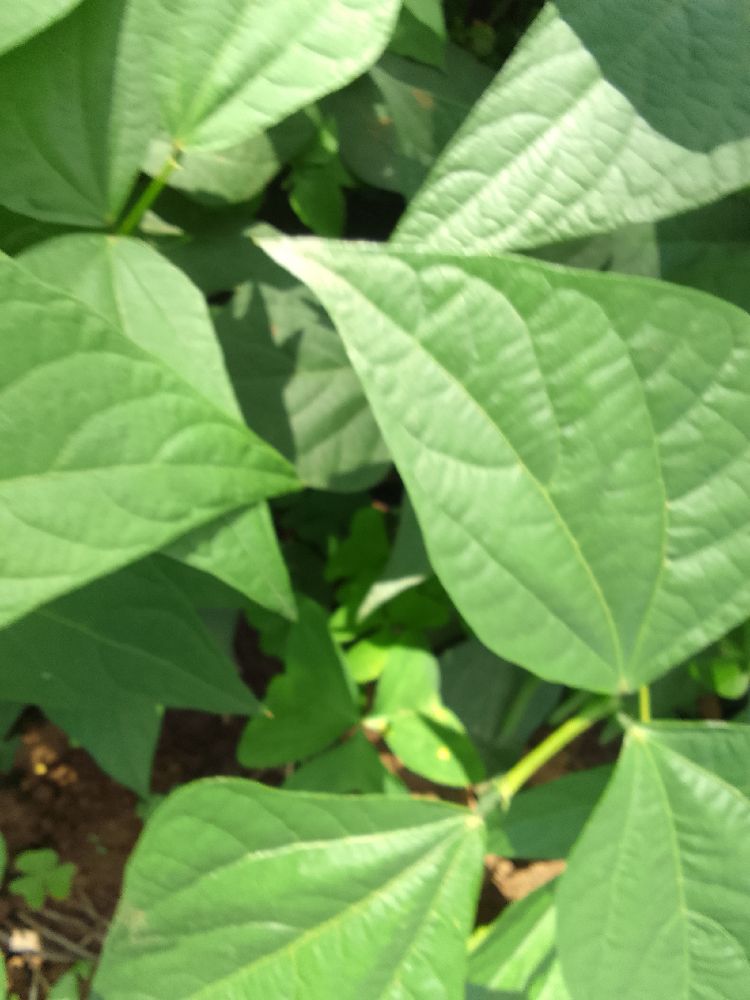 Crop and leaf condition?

common bean, healthy
